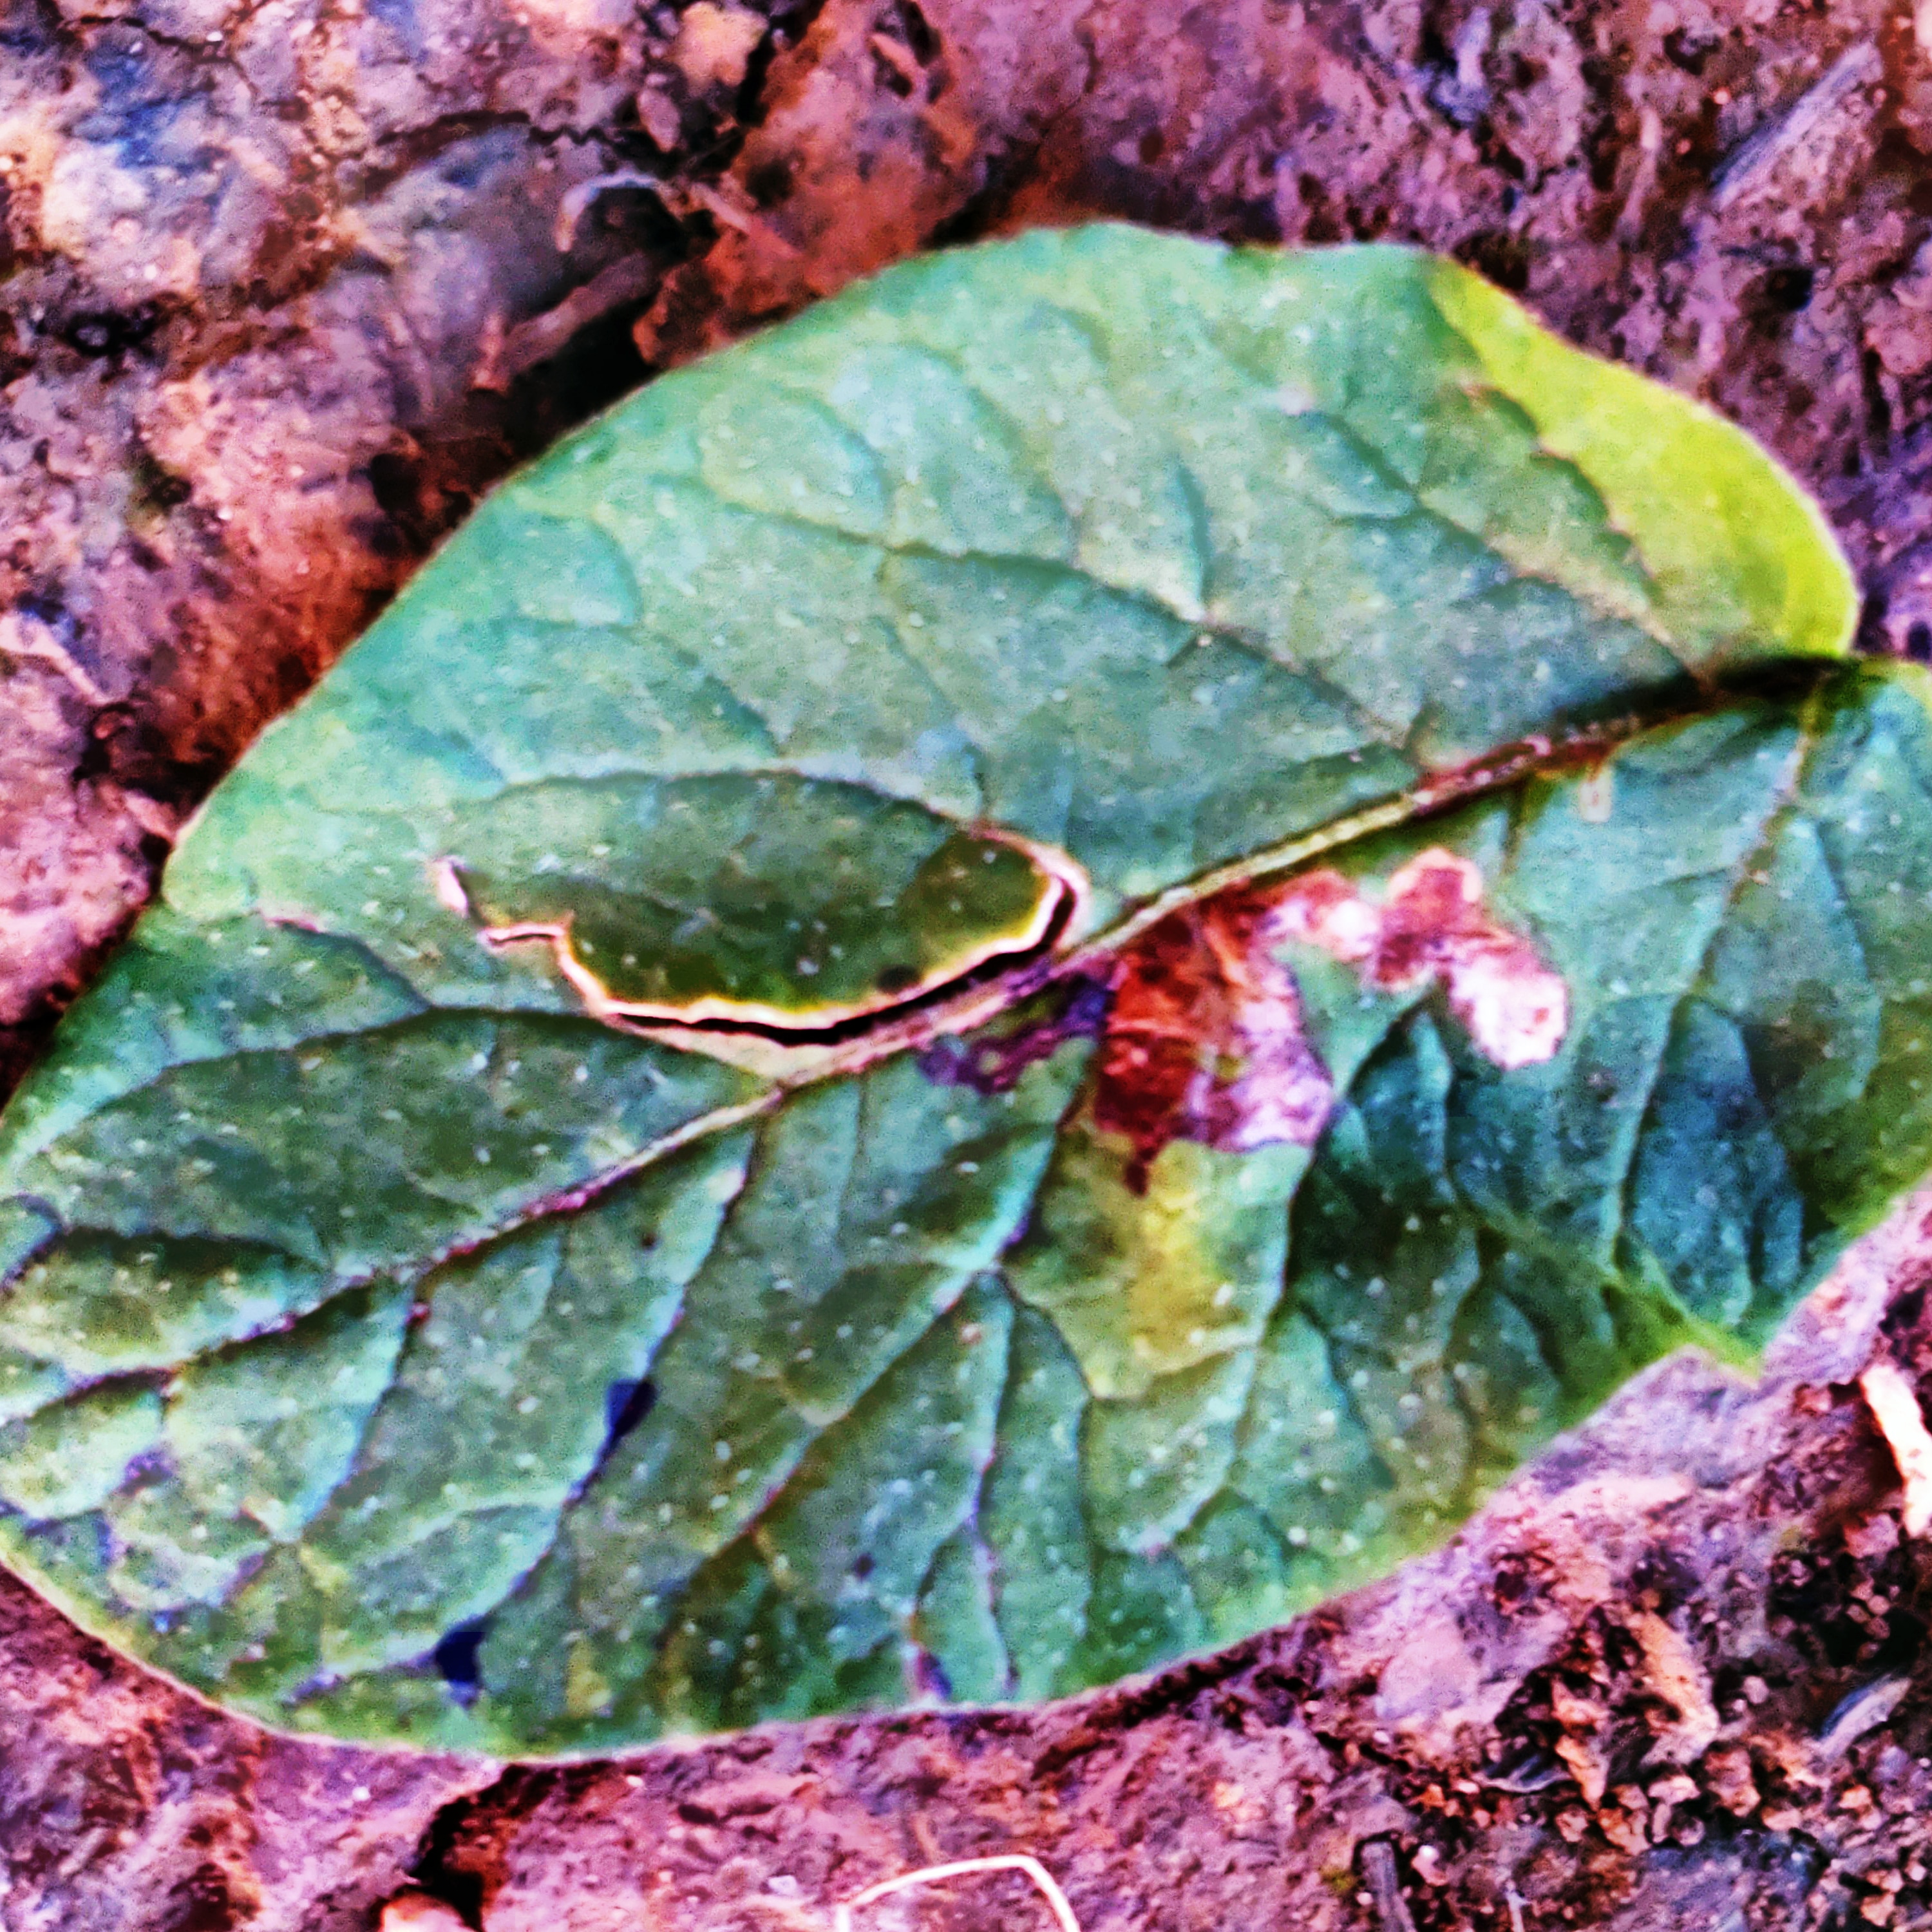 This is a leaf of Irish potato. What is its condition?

late blight
